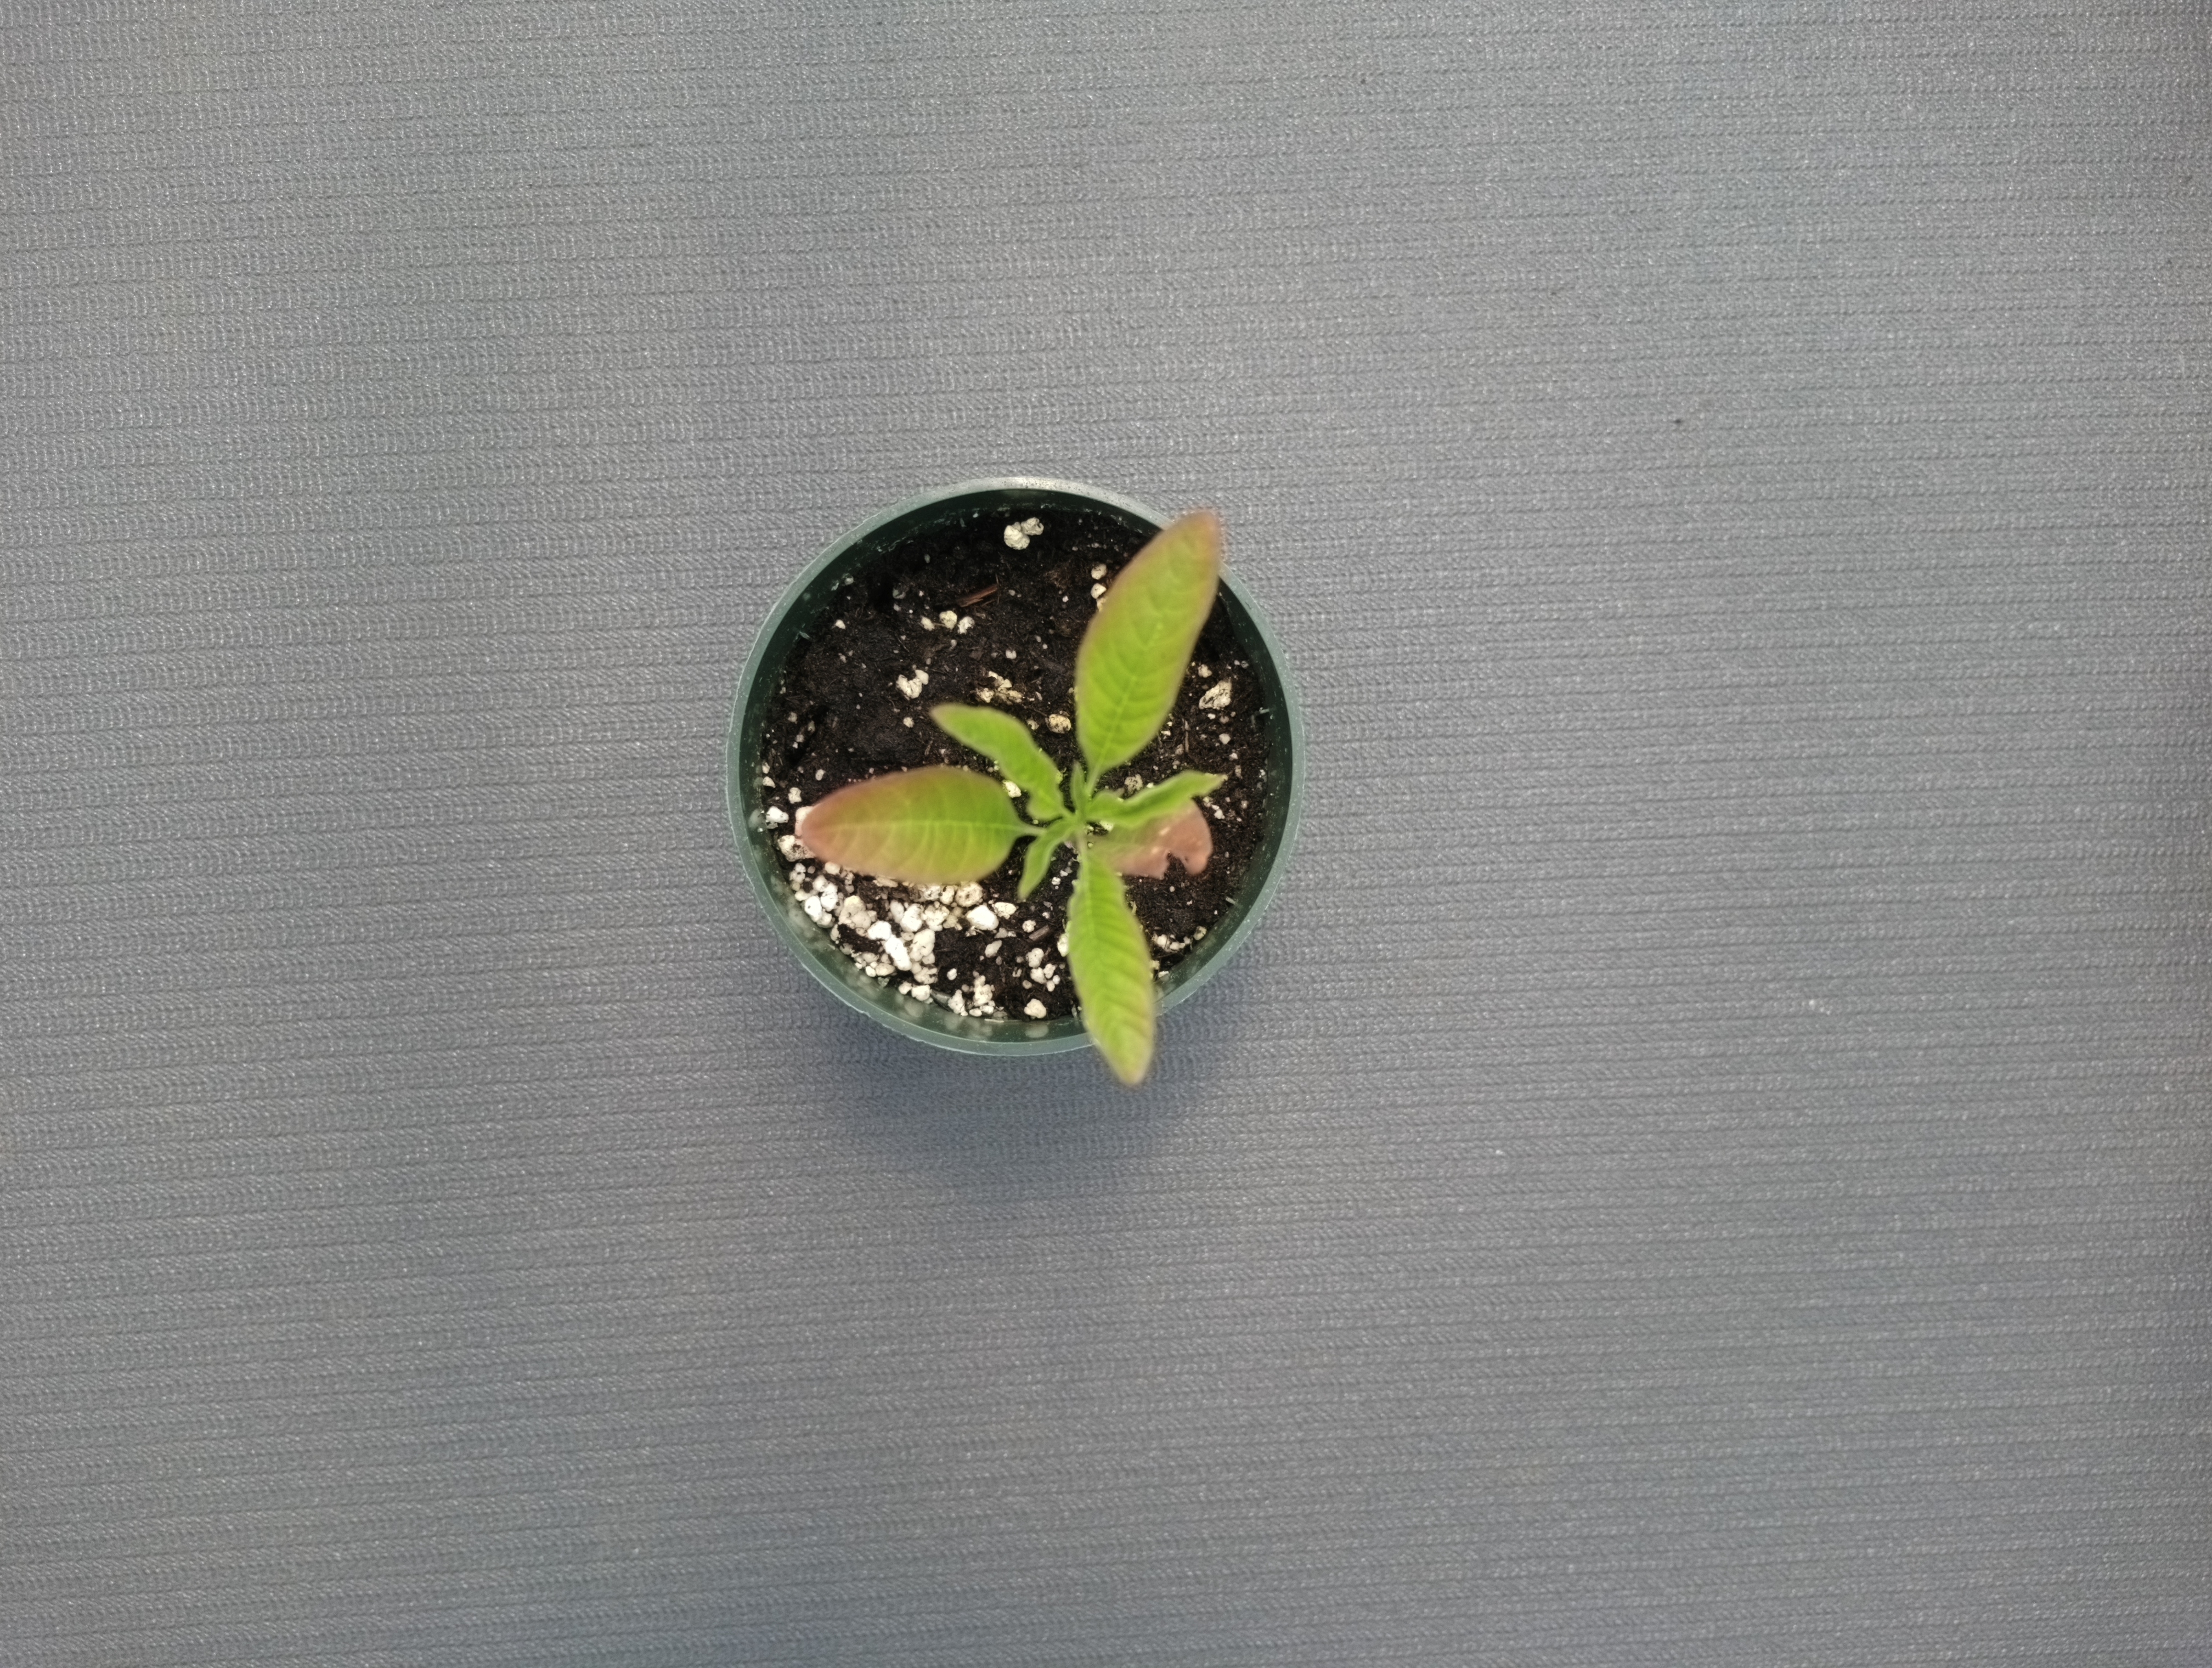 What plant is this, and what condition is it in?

waterhemp, healthy untreated
